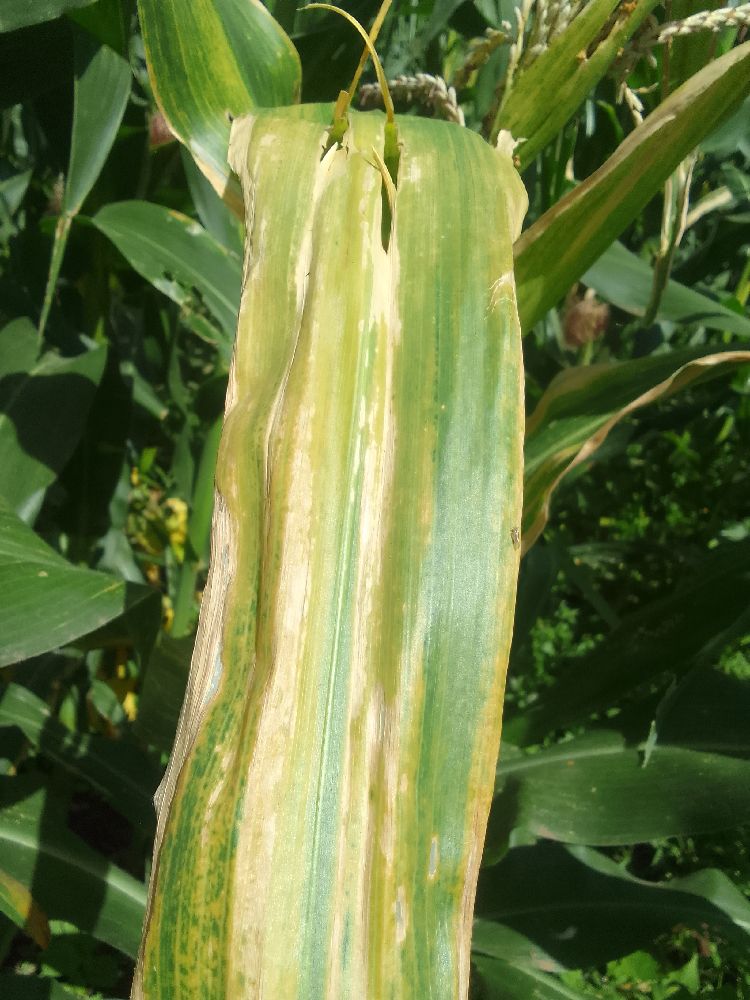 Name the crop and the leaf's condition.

maize, maize lethal necrosis
